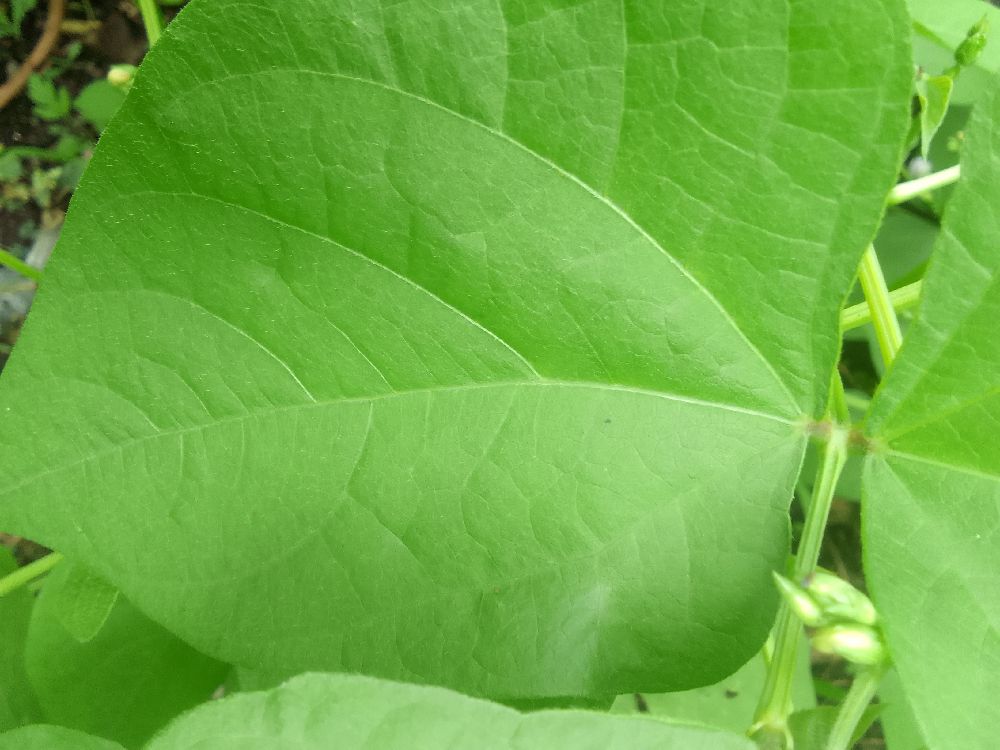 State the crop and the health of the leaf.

common bean, healthy
